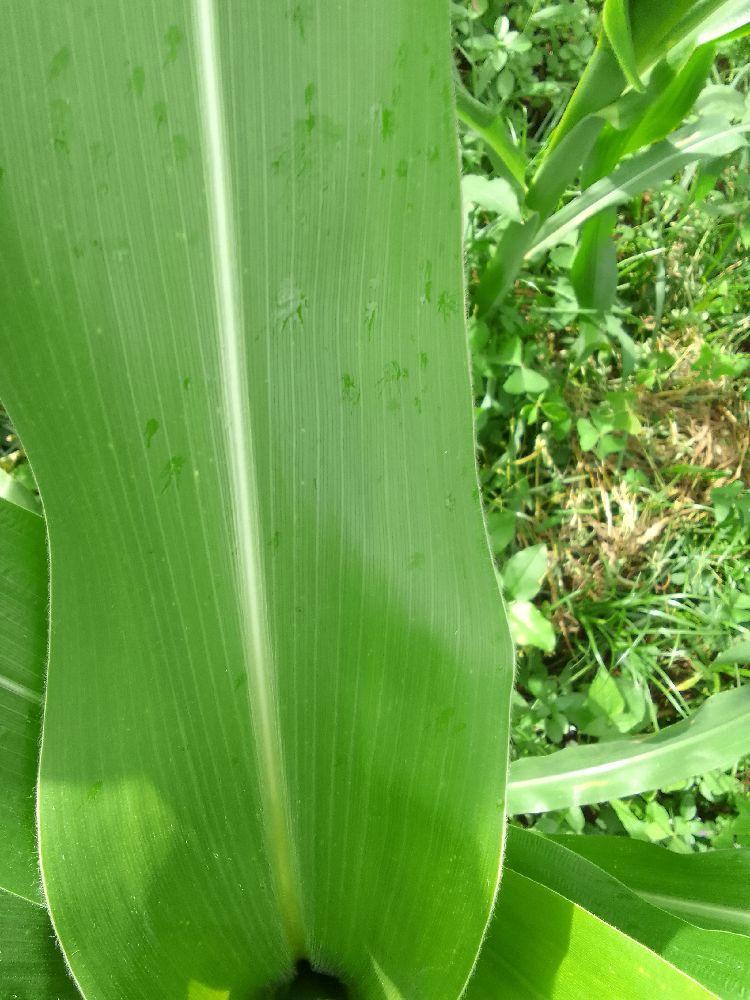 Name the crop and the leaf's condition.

maize, healthy
